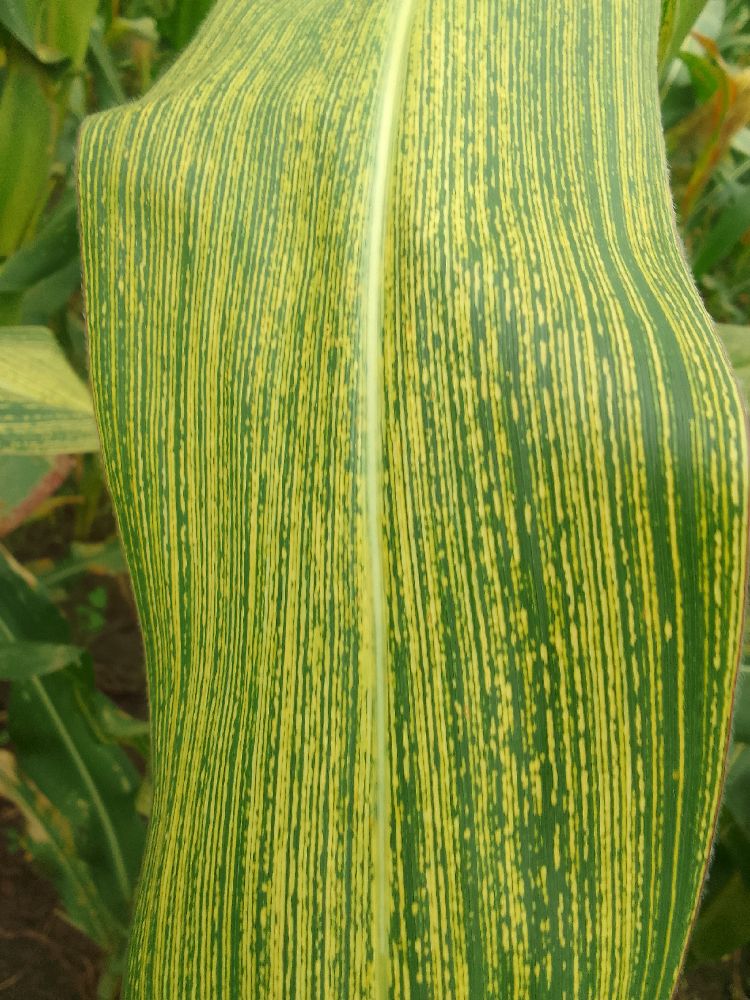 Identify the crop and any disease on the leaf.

maize, maize streak virus
